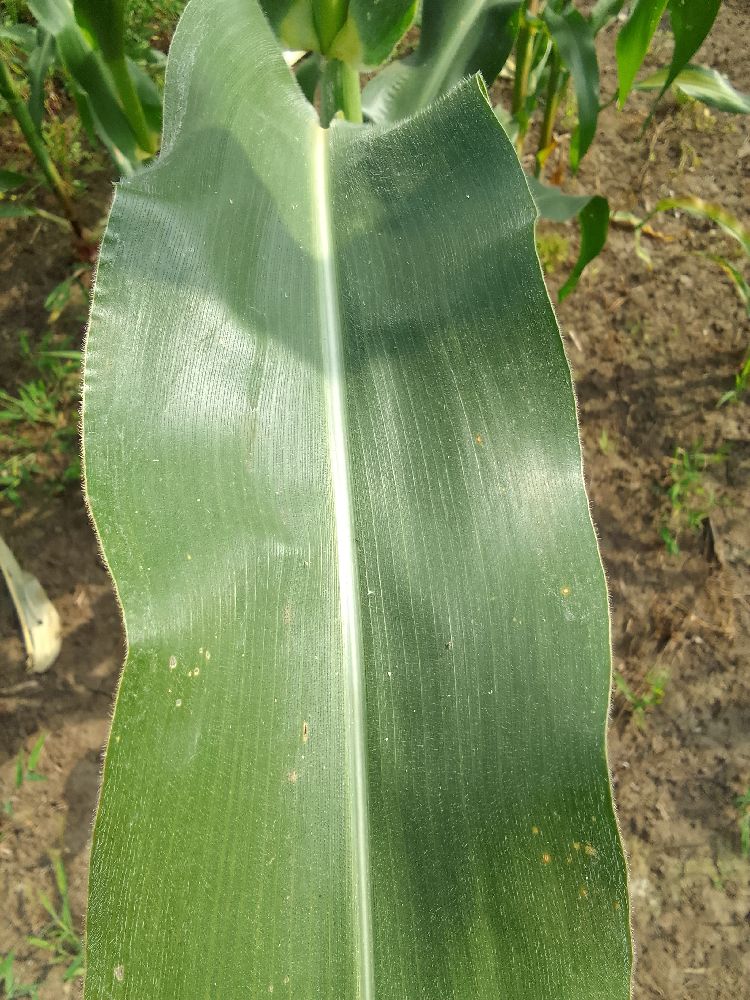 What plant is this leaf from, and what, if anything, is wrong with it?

maize, healthy
